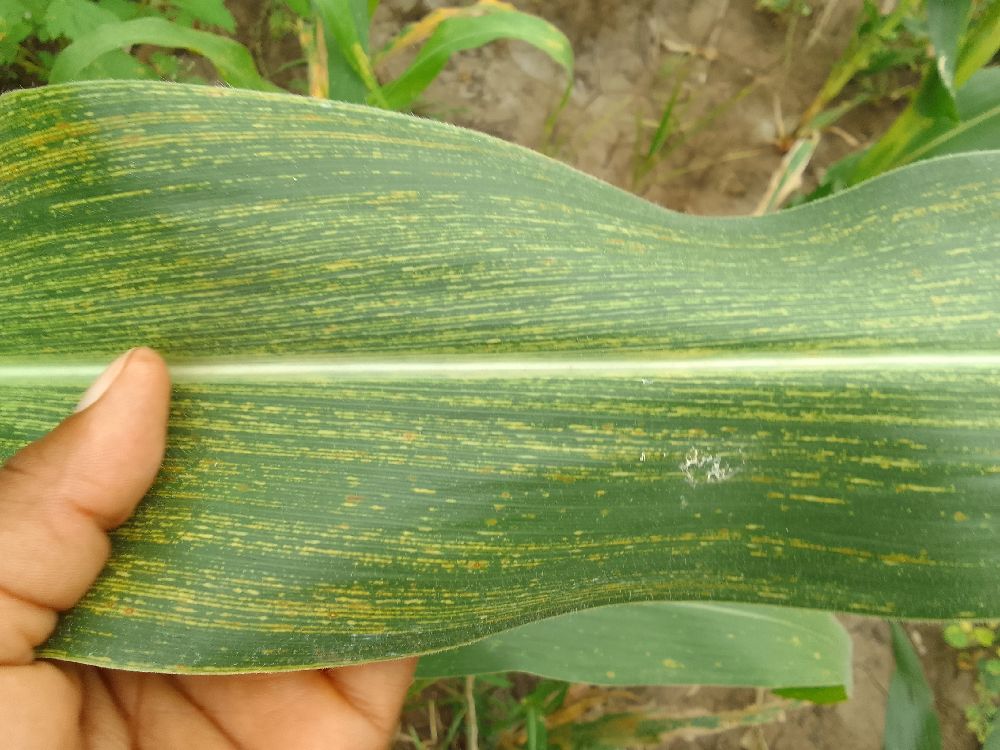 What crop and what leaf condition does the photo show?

maize, maize streak virus
